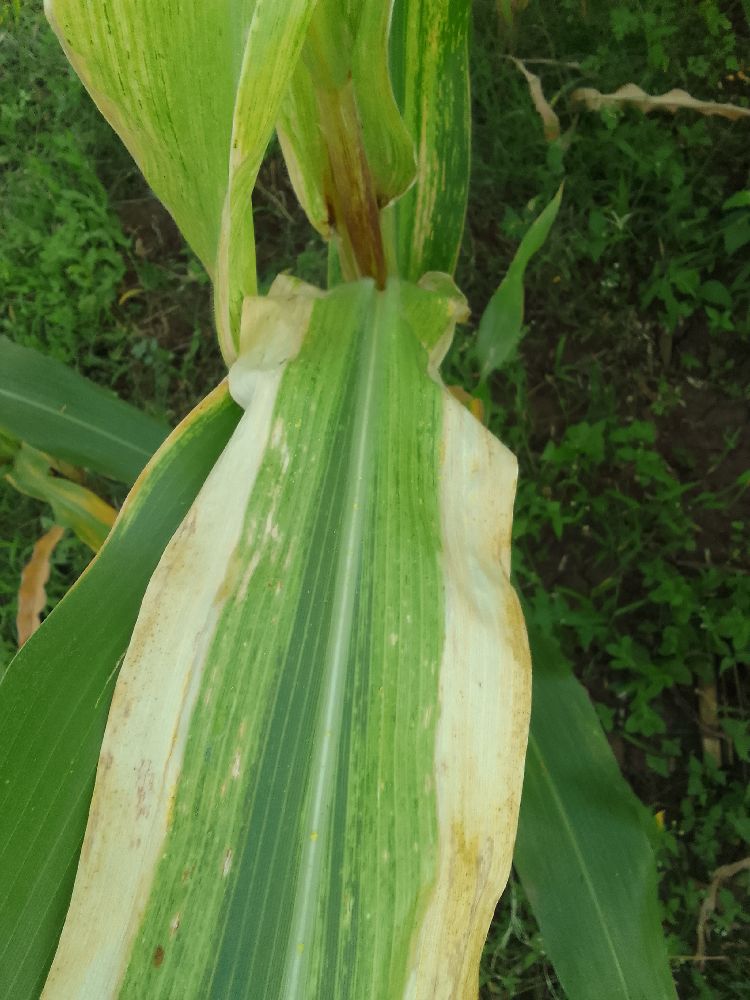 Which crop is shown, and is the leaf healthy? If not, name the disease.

maize, maize lethal necrosis
